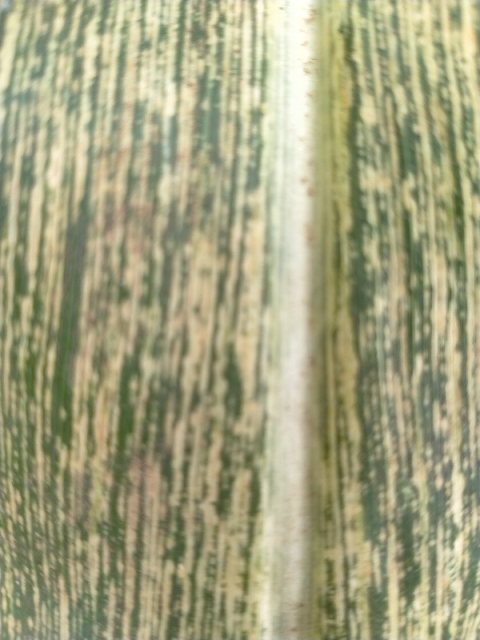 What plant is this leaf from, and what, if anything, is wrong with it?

maize, maize streak virus
